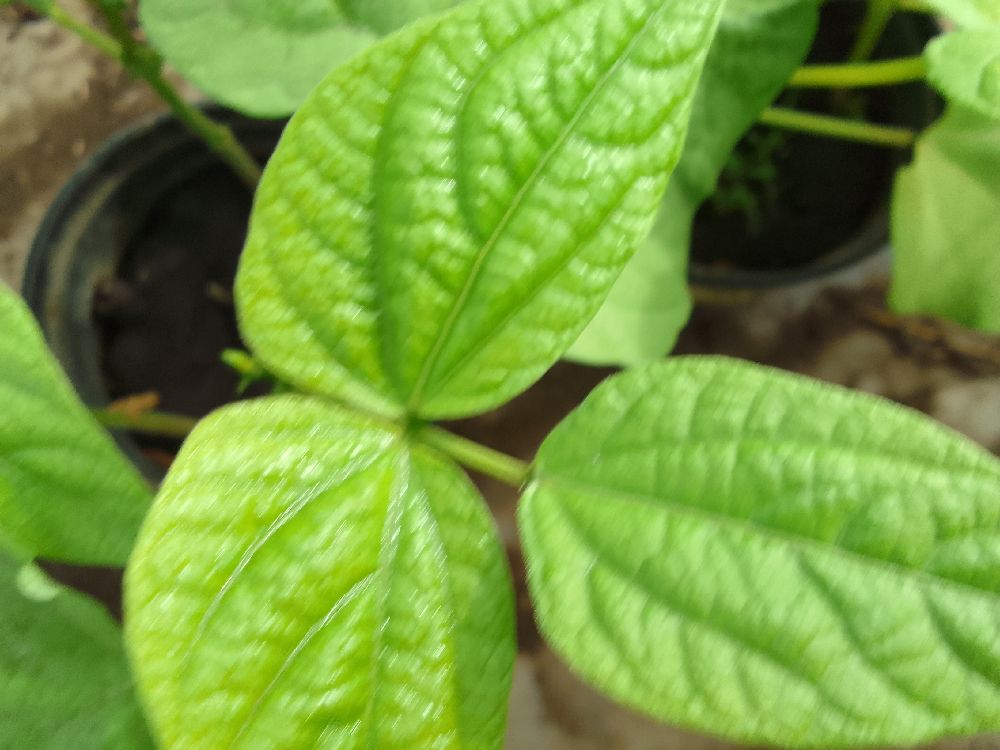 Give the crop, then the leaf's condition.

common bean, healthy
